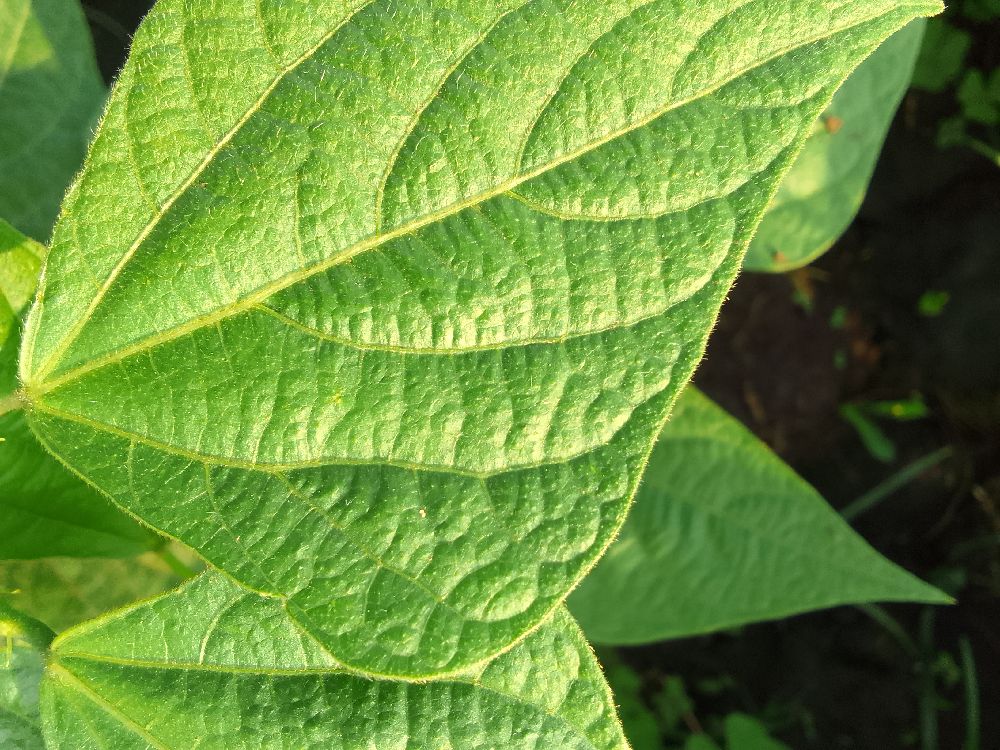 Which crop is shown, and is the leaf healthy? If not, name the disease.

common bean, healthy
